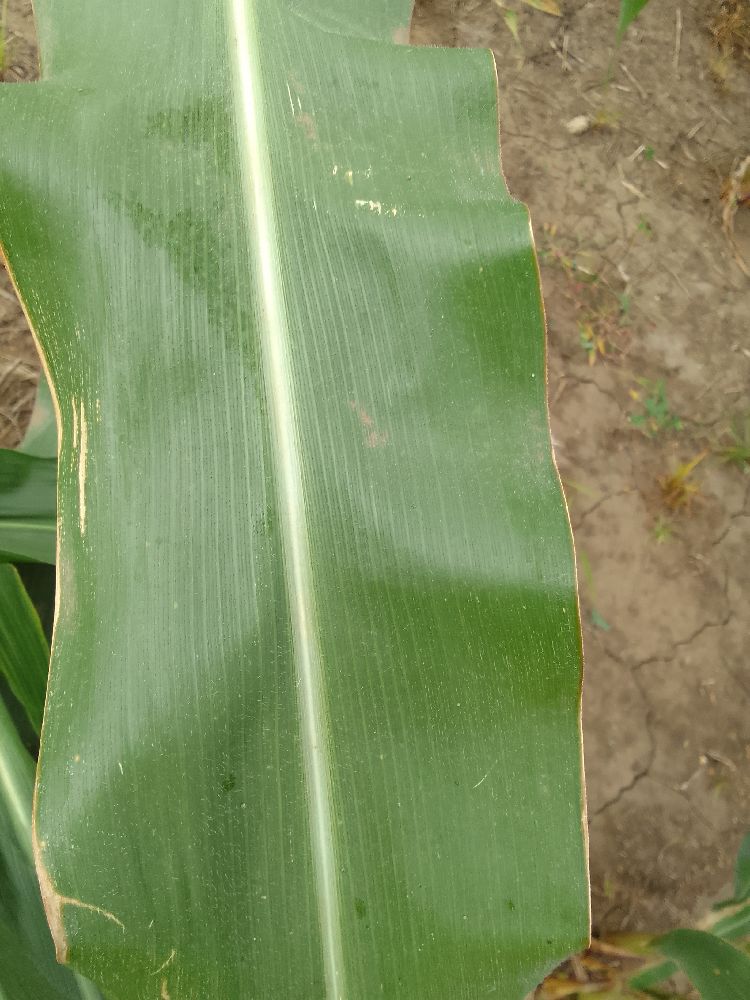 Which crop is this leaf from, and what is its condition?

maize, healthy
